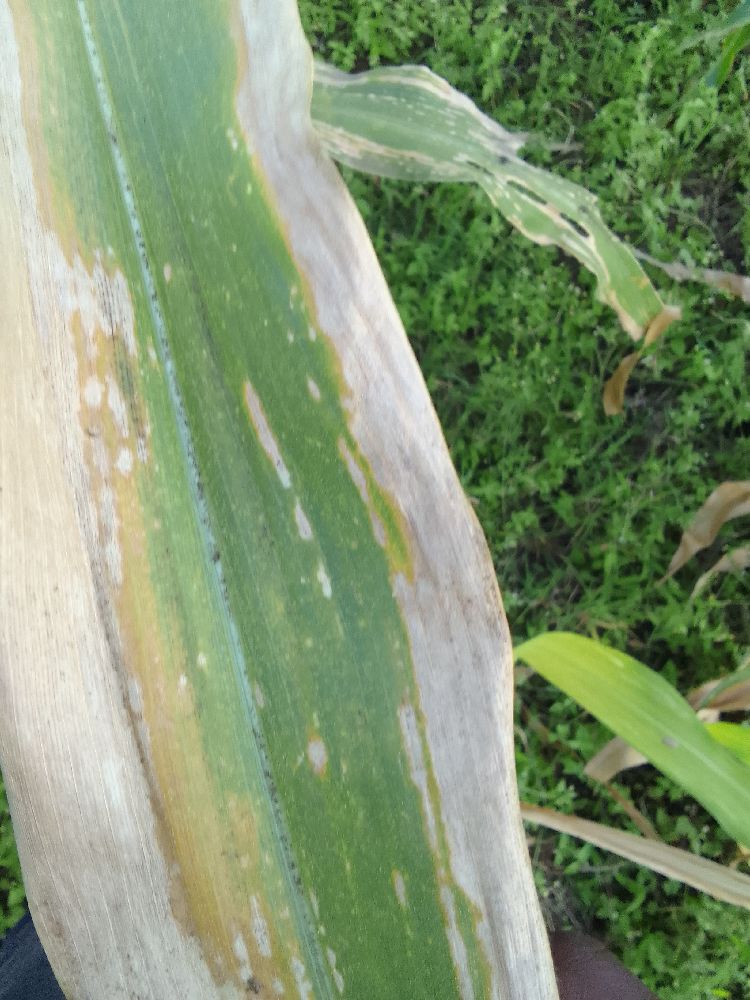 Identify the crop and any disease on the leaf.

maize, maize lethal necrosis
